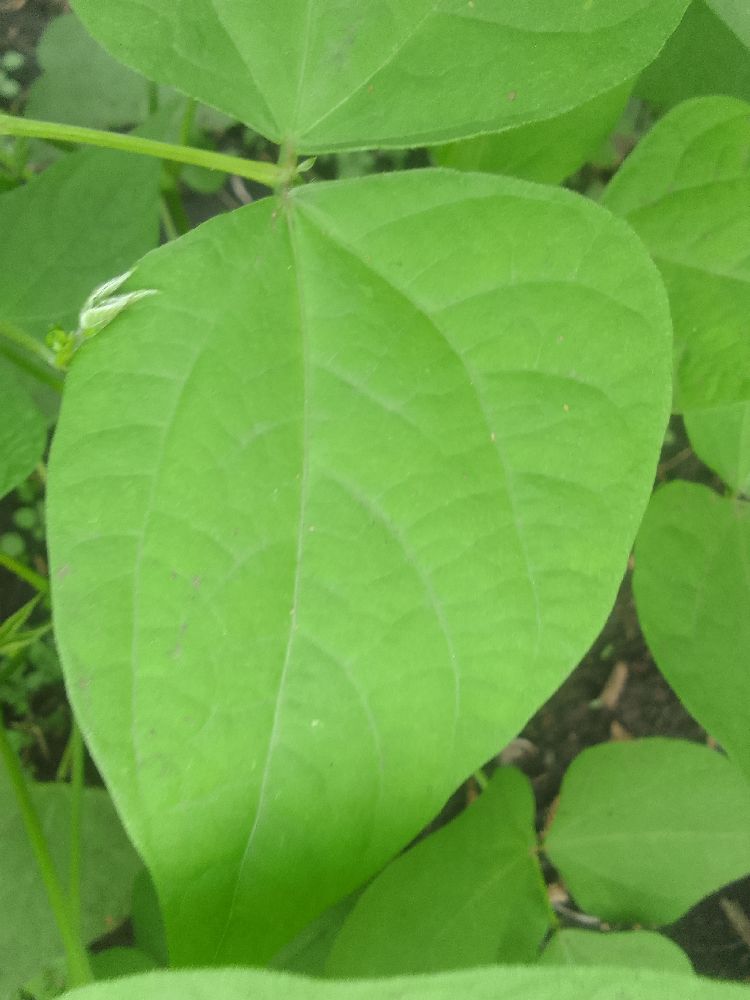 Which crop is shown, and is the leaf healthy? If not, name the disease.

common bean, healthy
